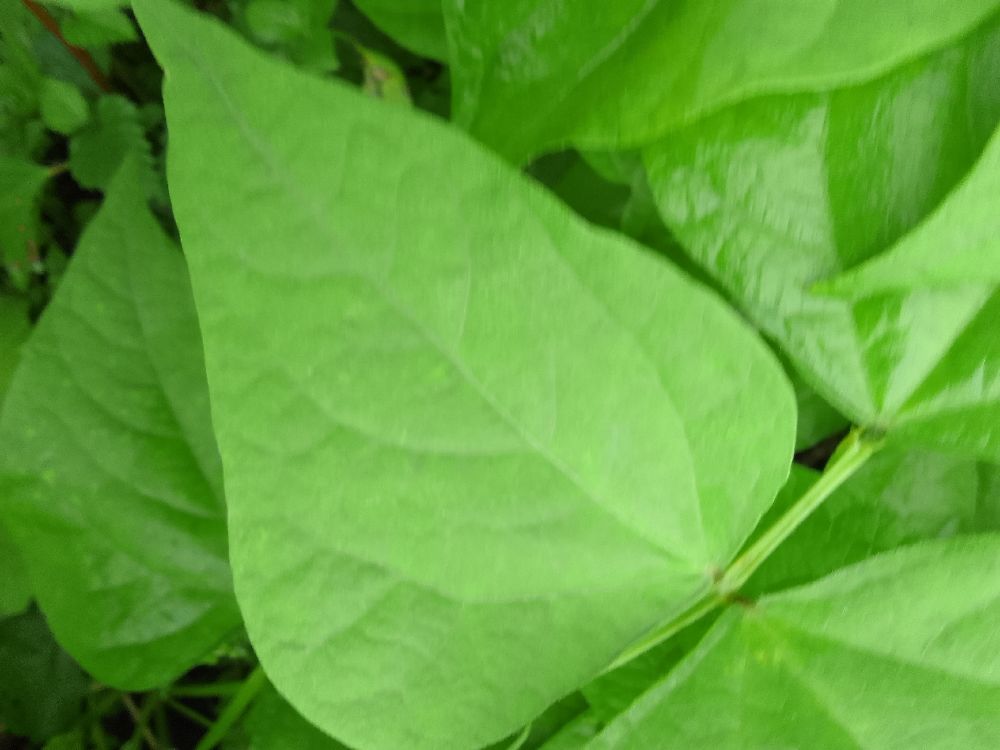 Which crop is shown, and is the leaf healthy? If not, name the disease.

common bean, healthy
